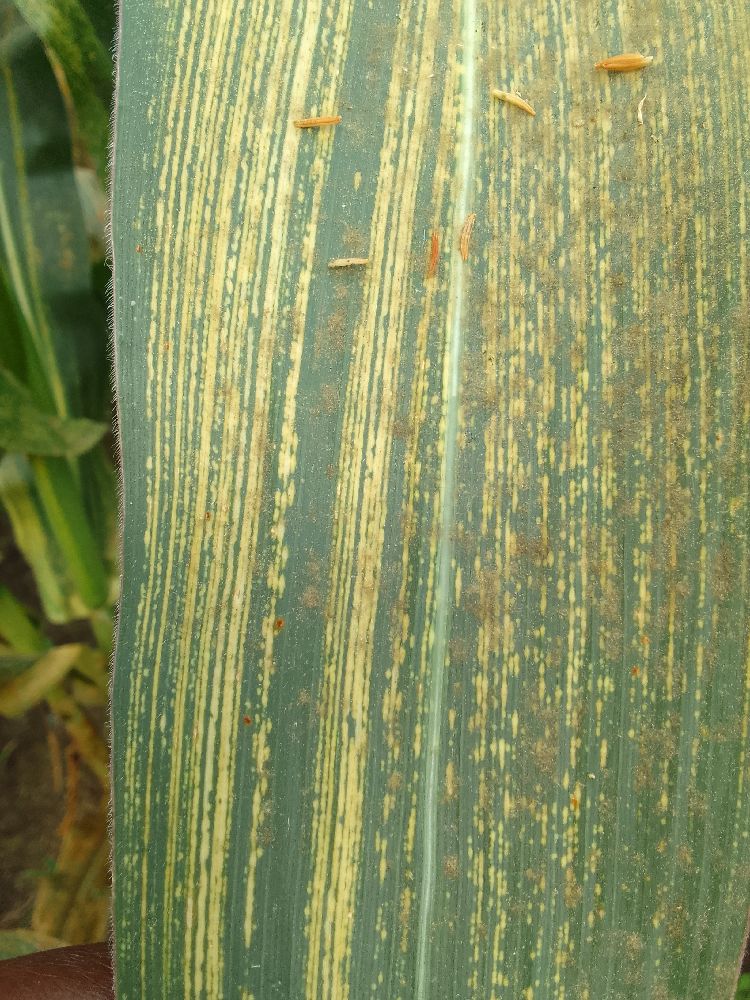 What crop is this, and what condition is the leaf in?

maize, maize streak virus
